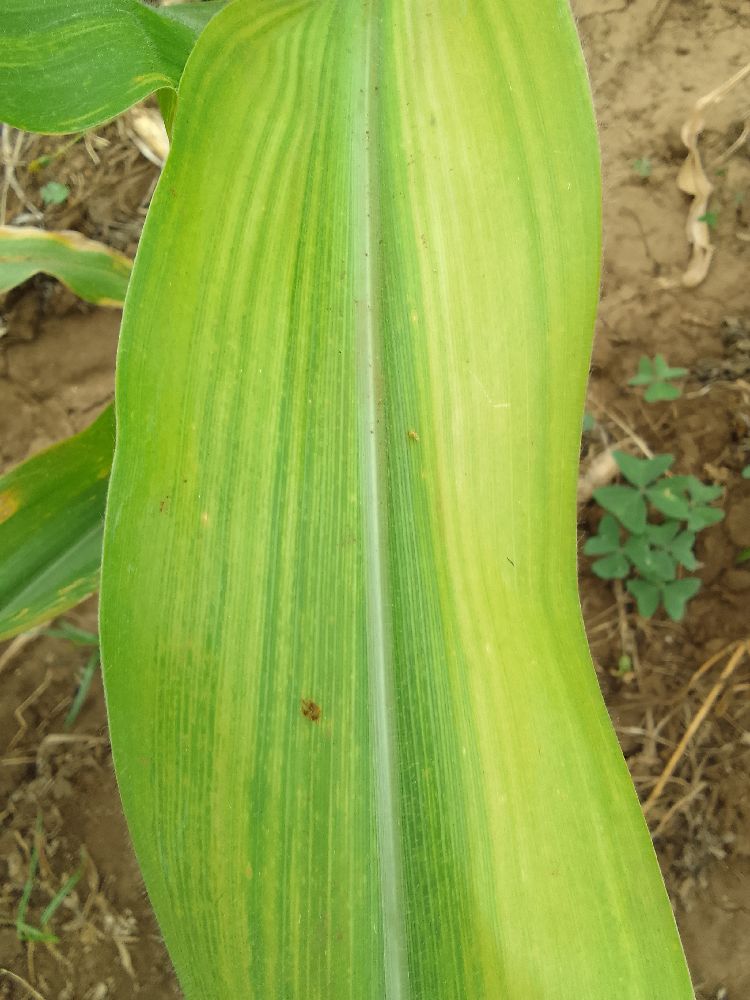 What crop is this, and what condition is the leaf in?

maize, maize lethal necrosis
